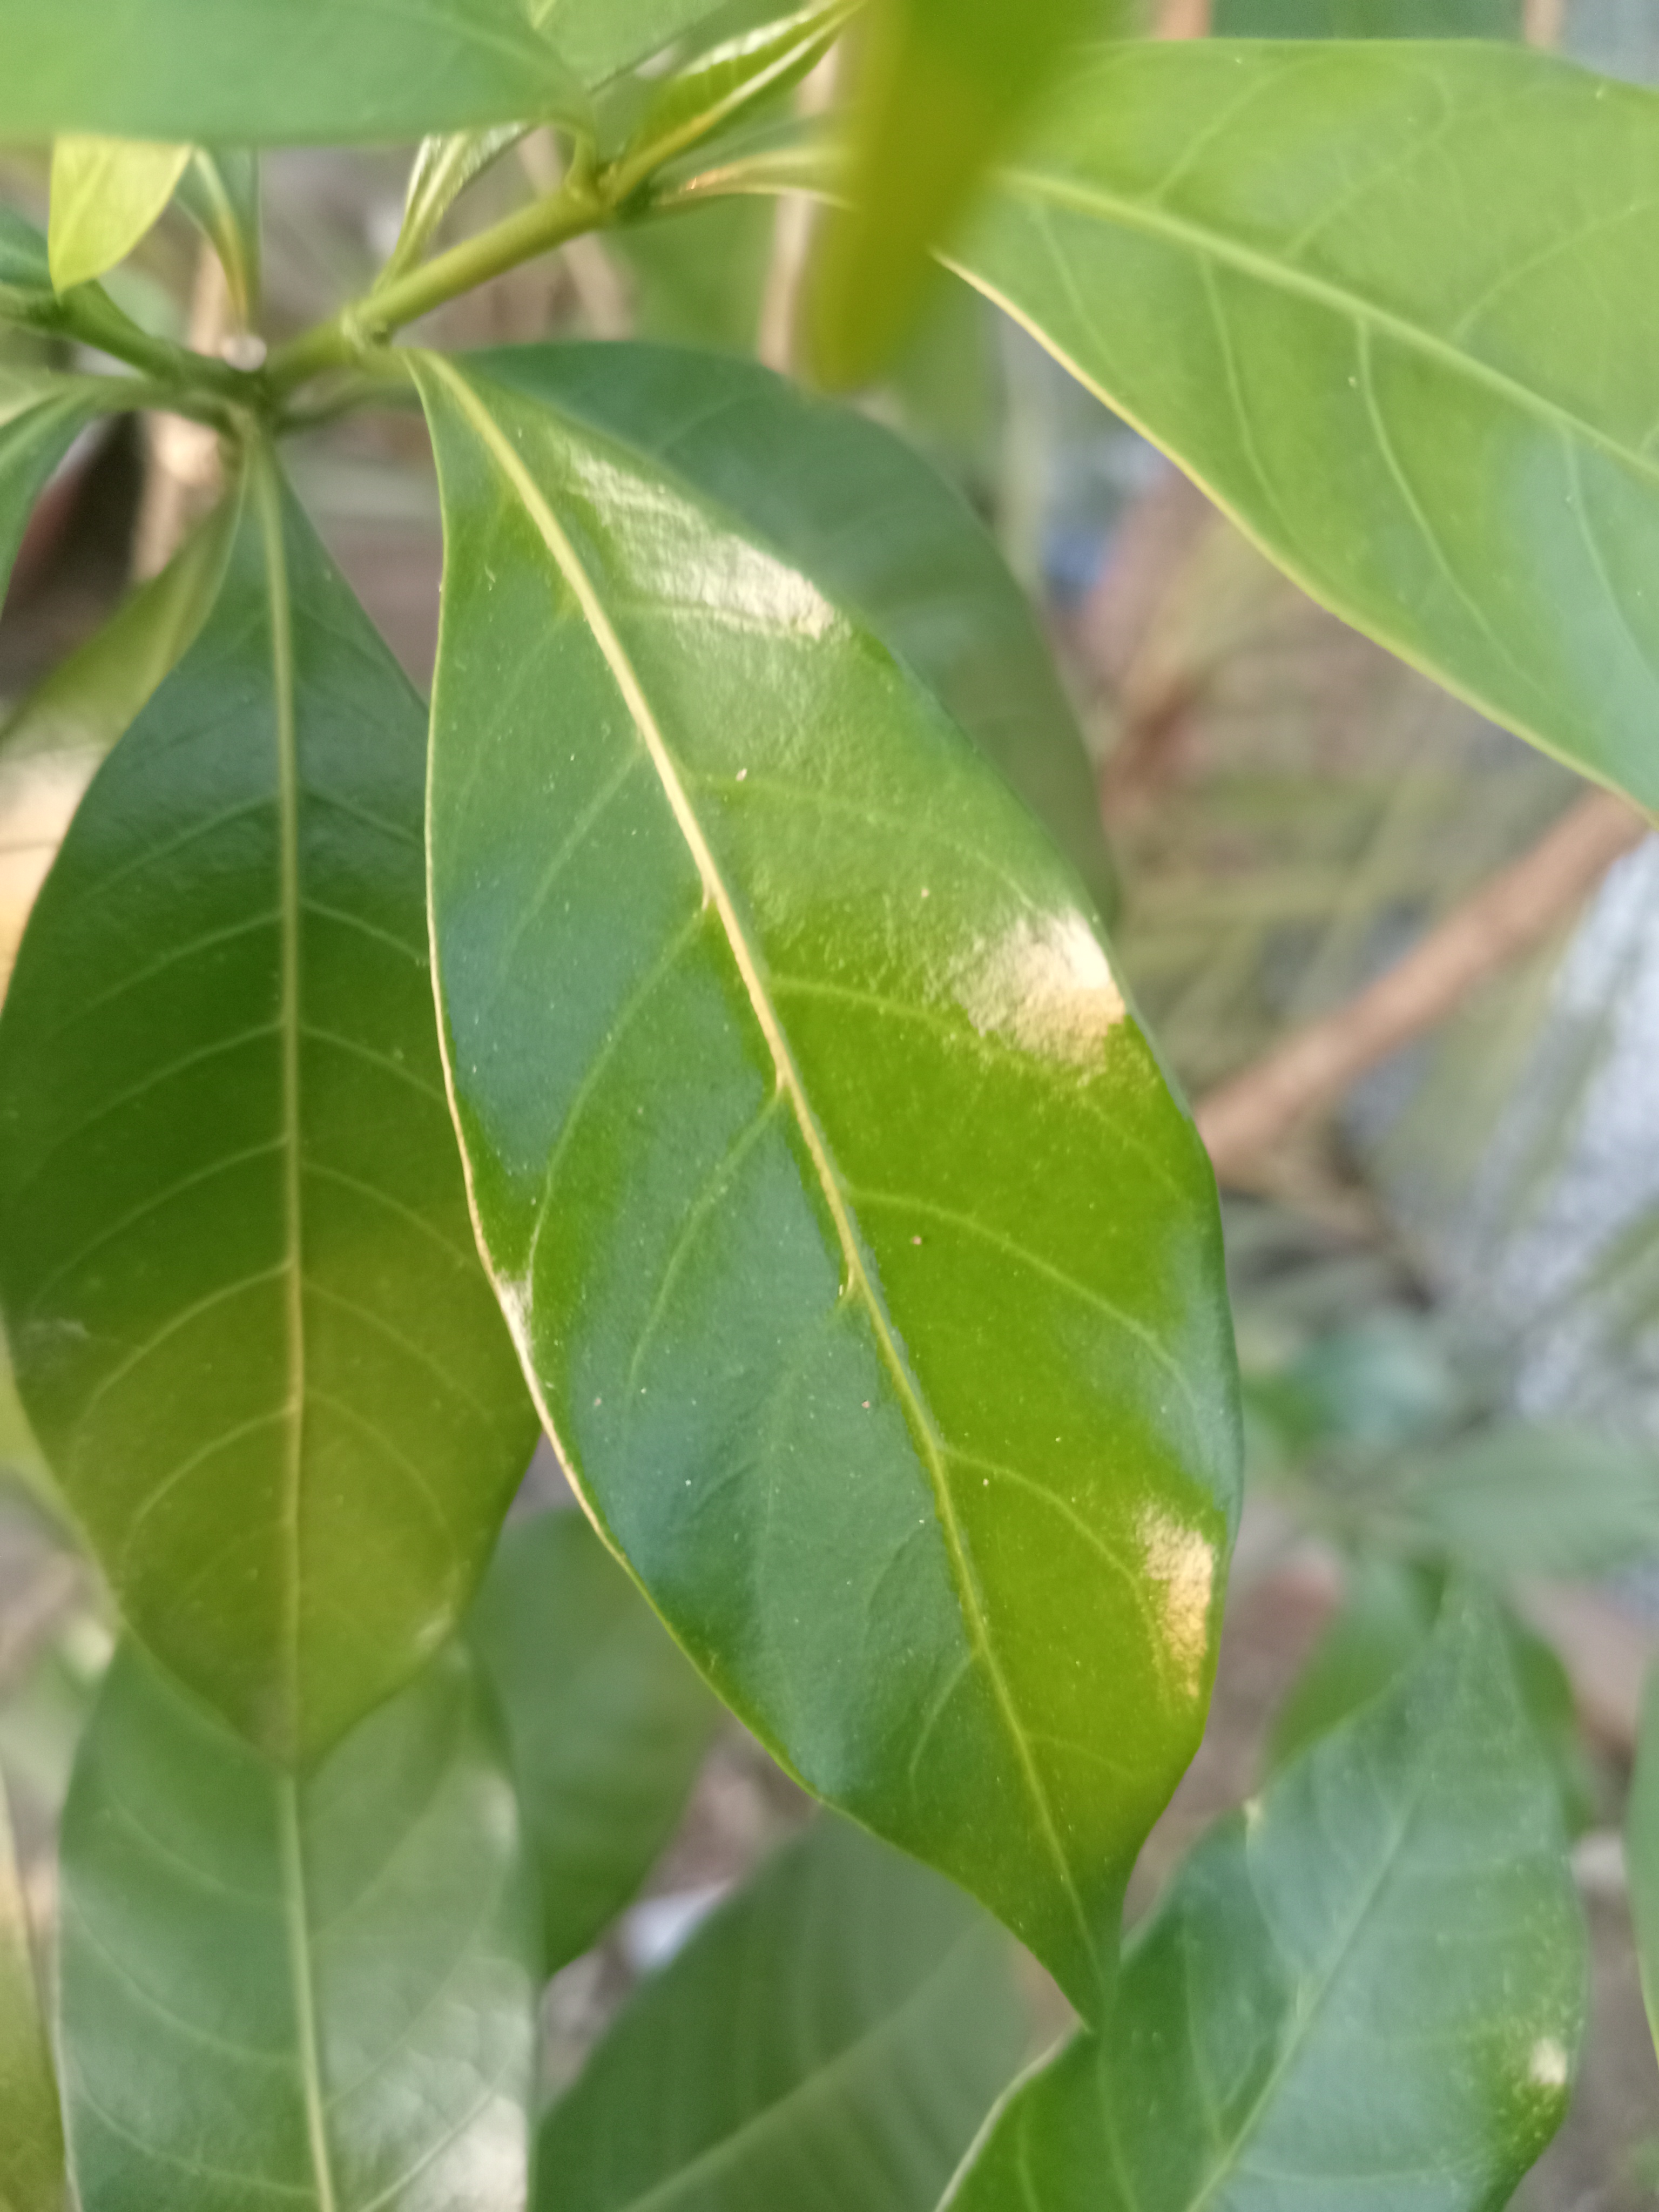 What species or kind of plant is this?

togor
